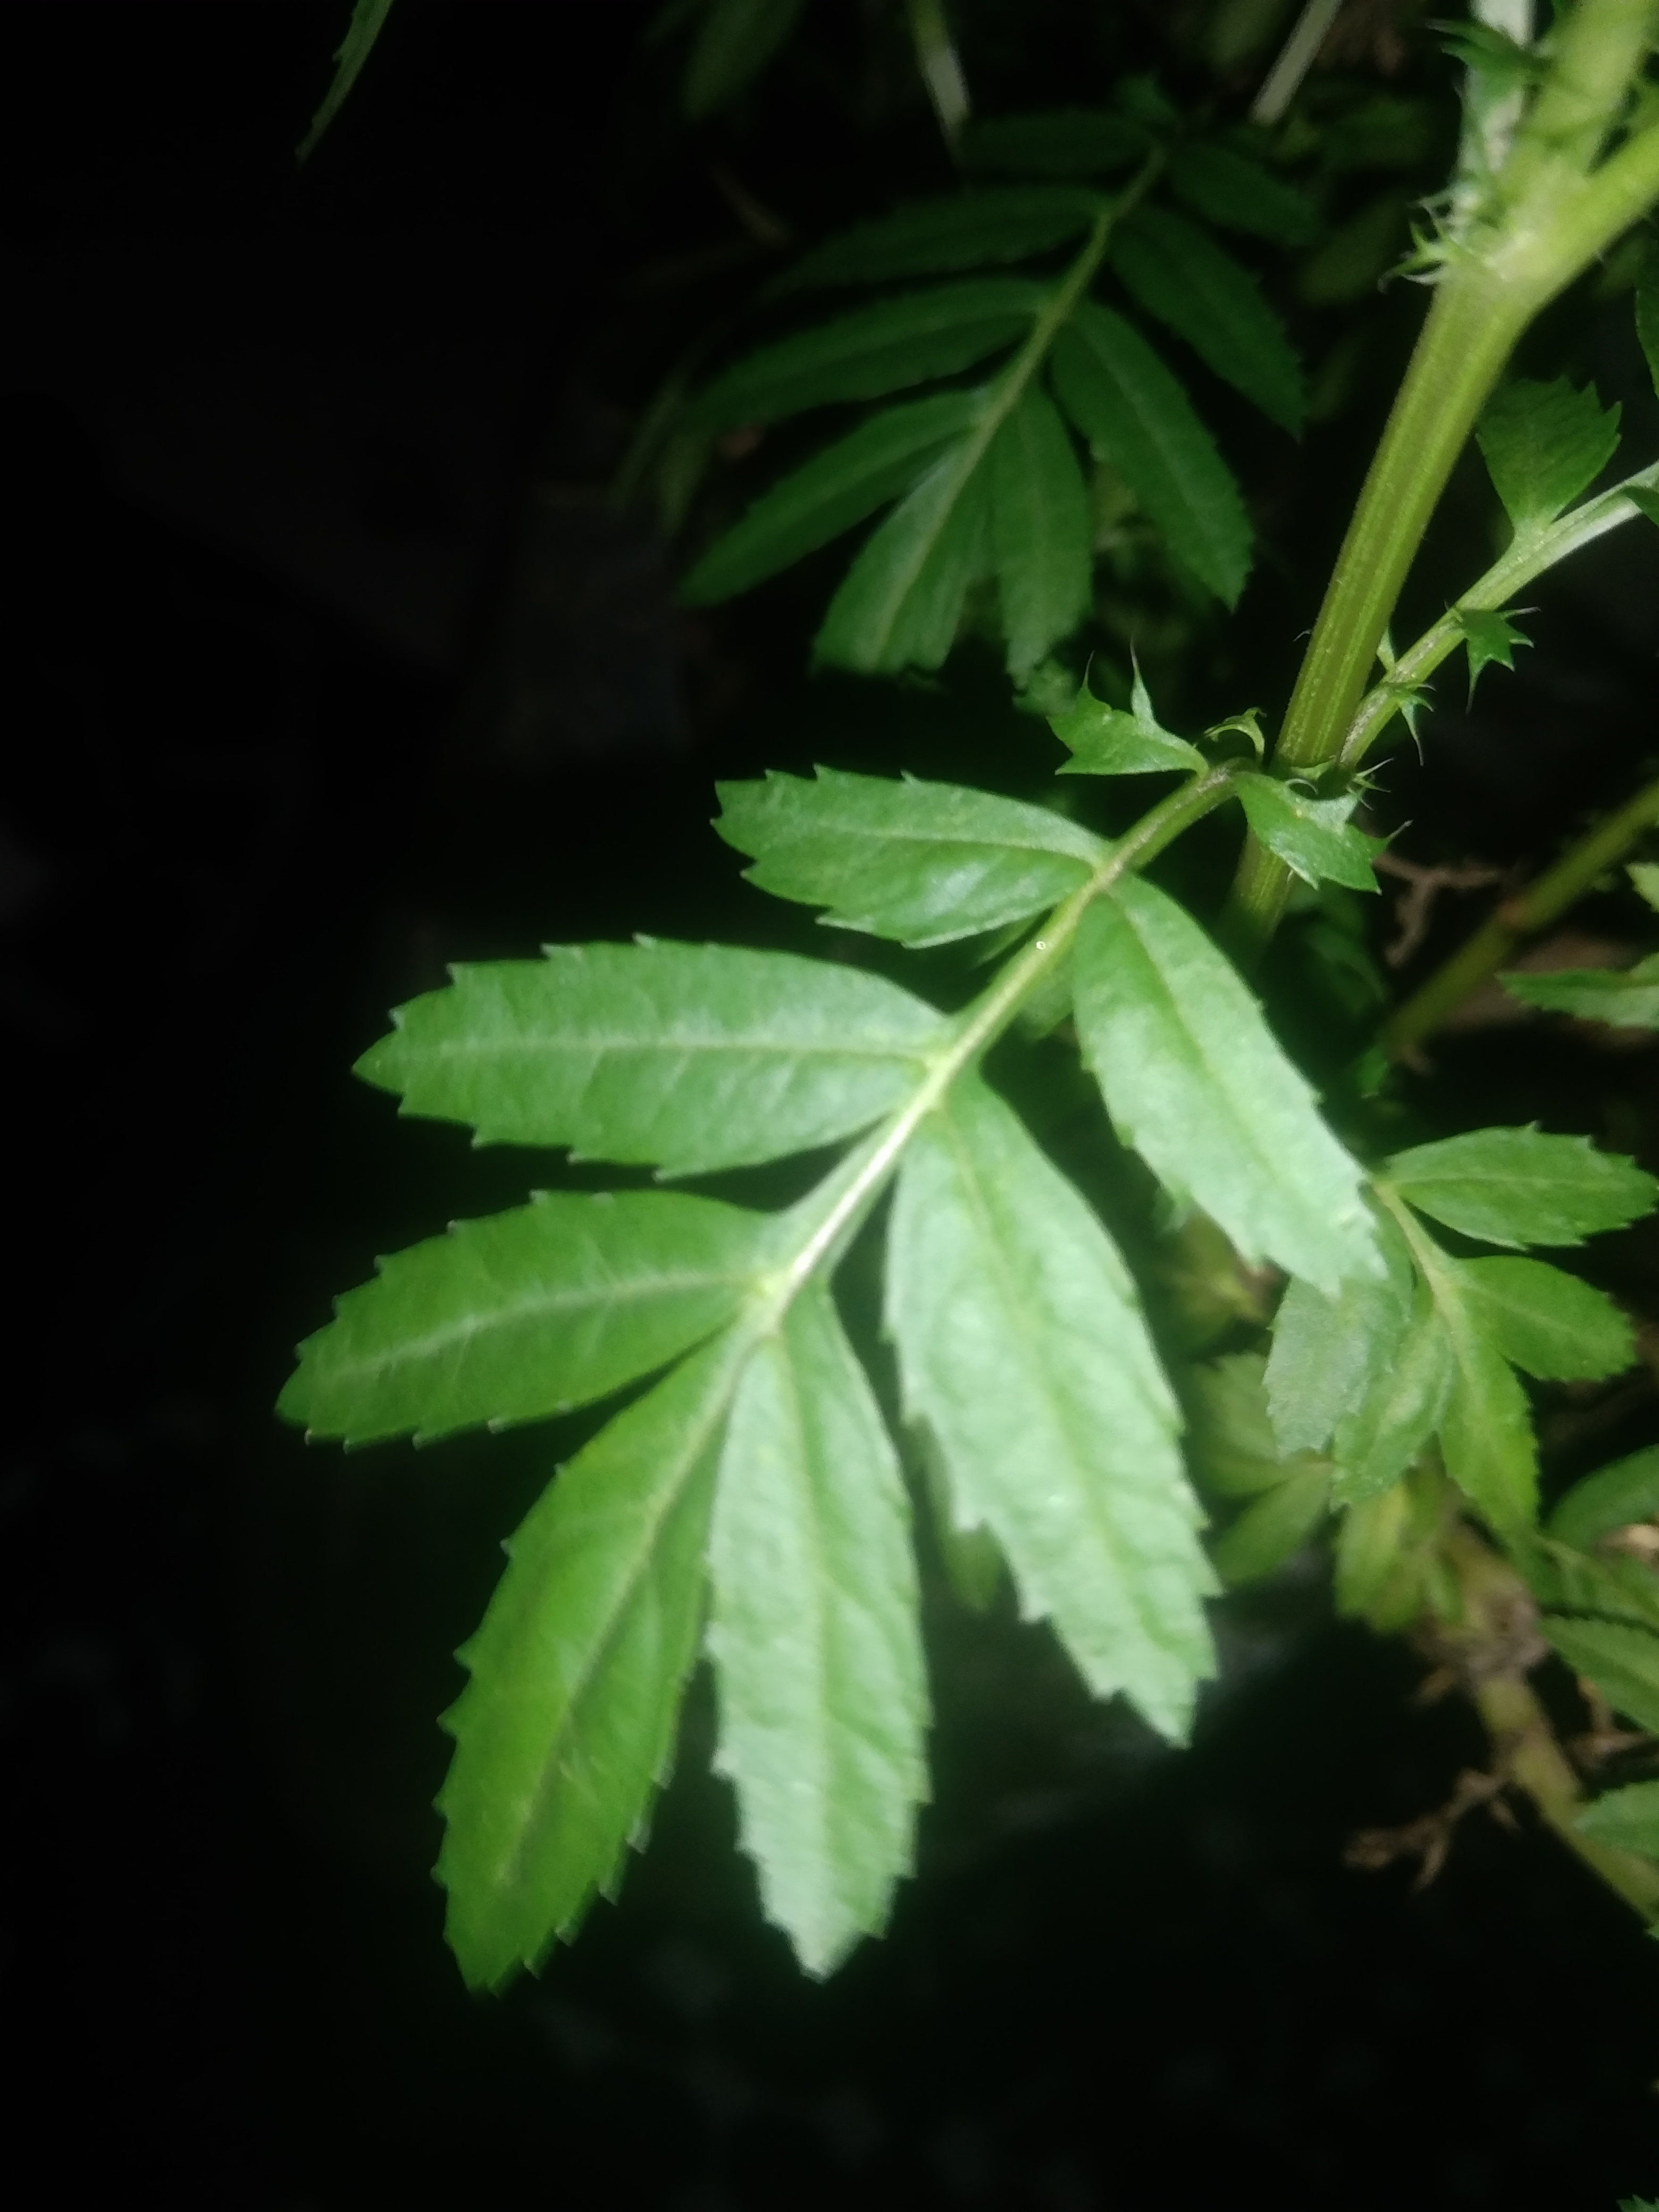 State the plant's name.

marigold
